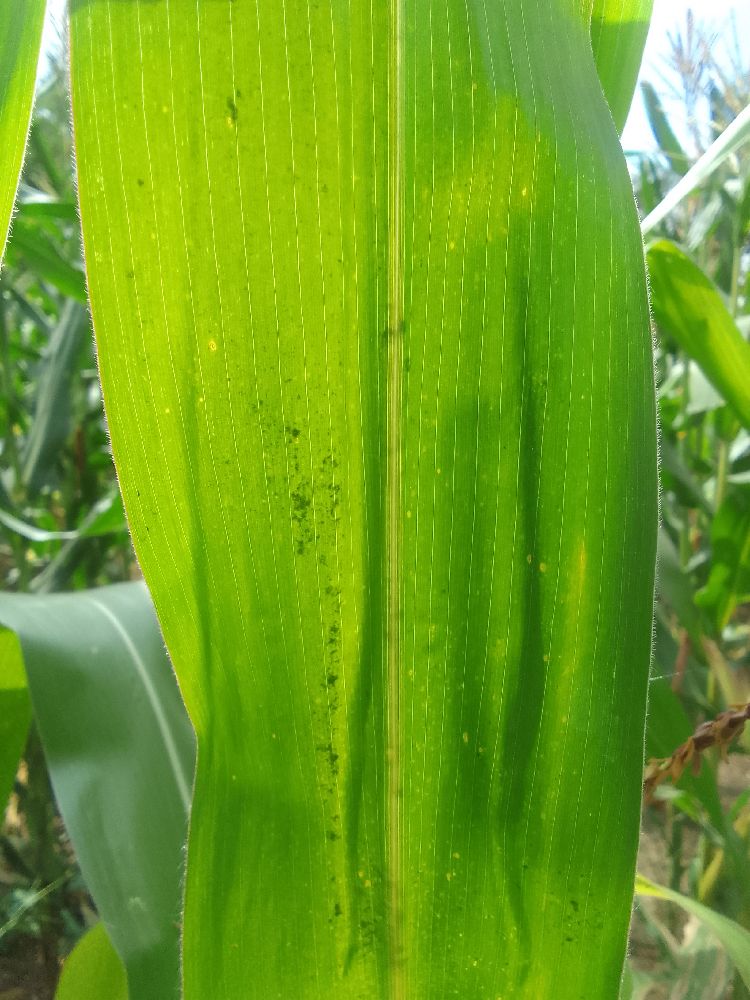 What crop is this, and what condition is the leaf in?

maize, healthy
